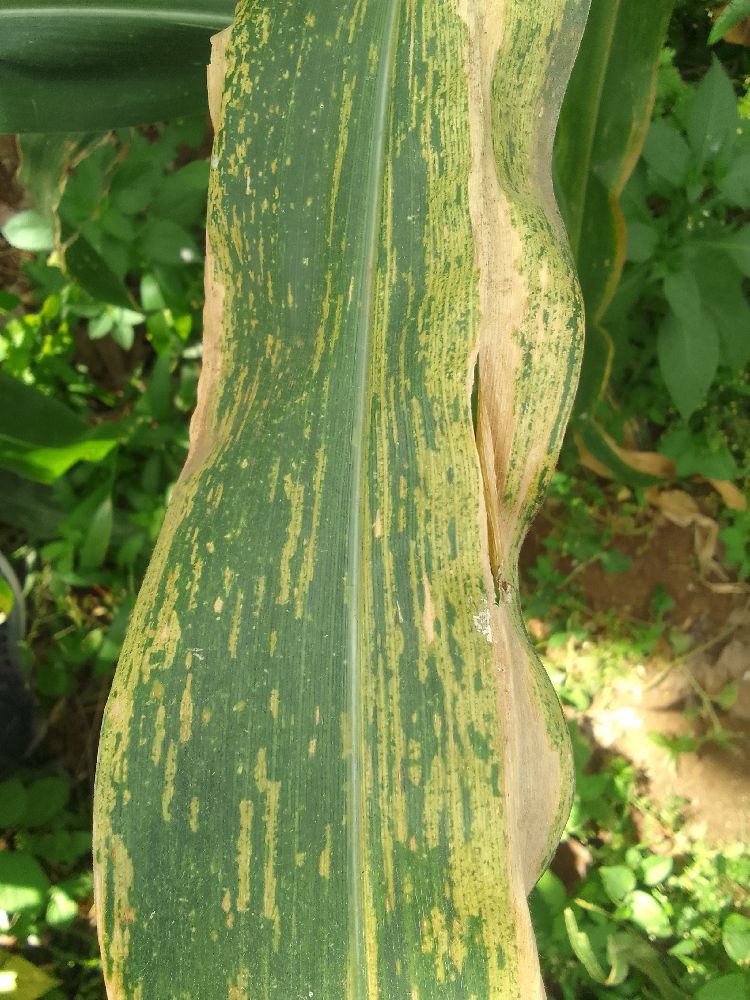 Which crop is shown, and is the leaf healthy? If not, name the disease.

maize, maize lethal necrosis
